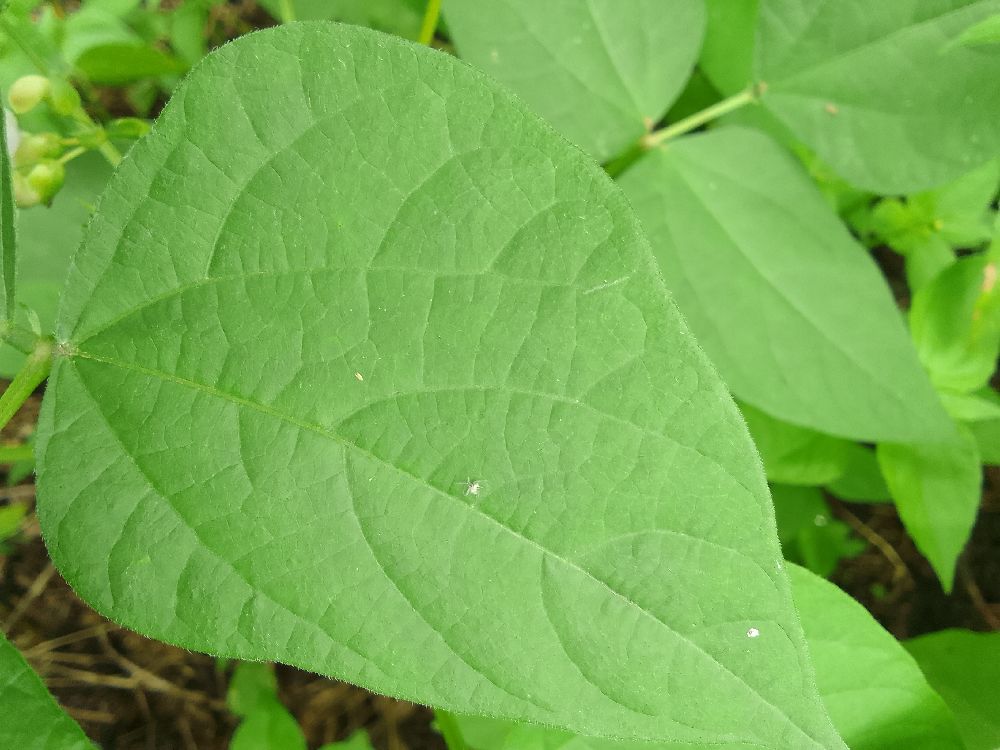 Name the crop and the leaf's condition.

common bean, healthy
